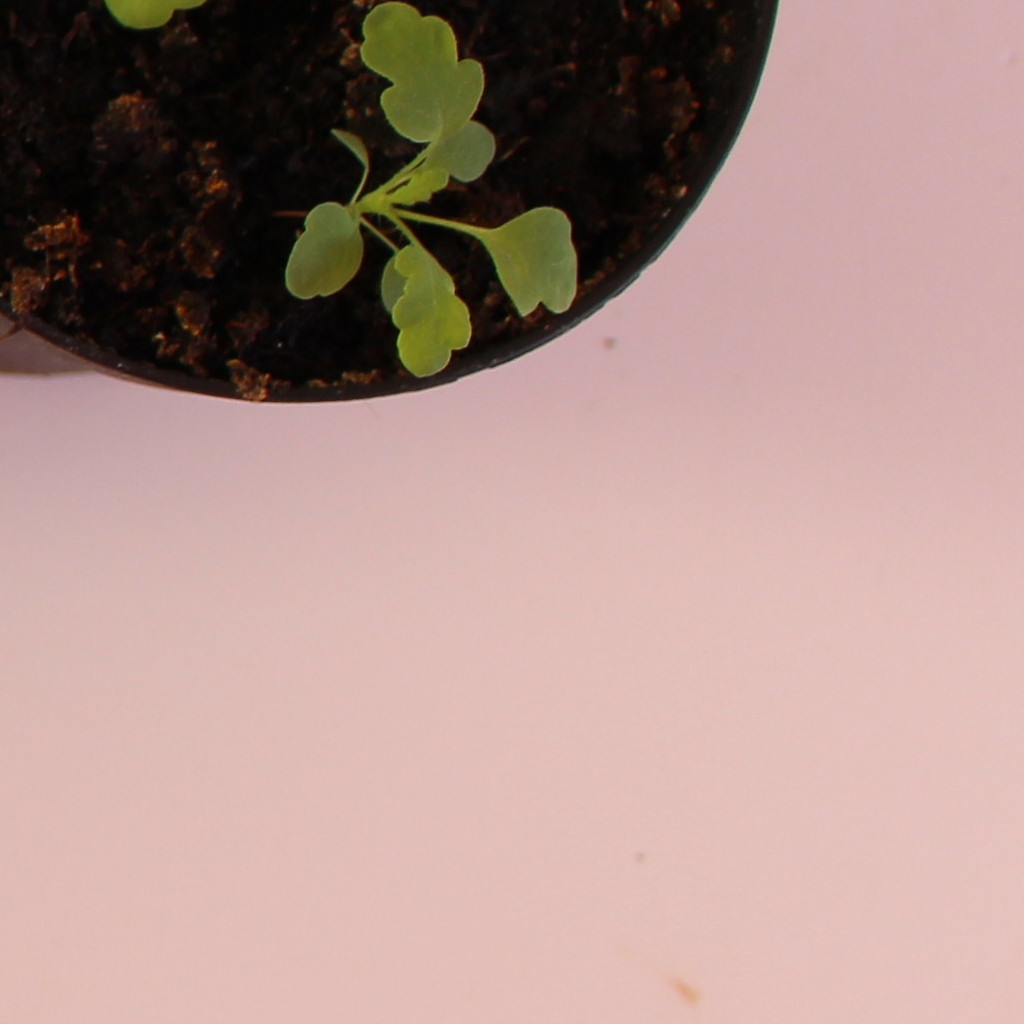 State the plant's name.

Papaver rhoeas
